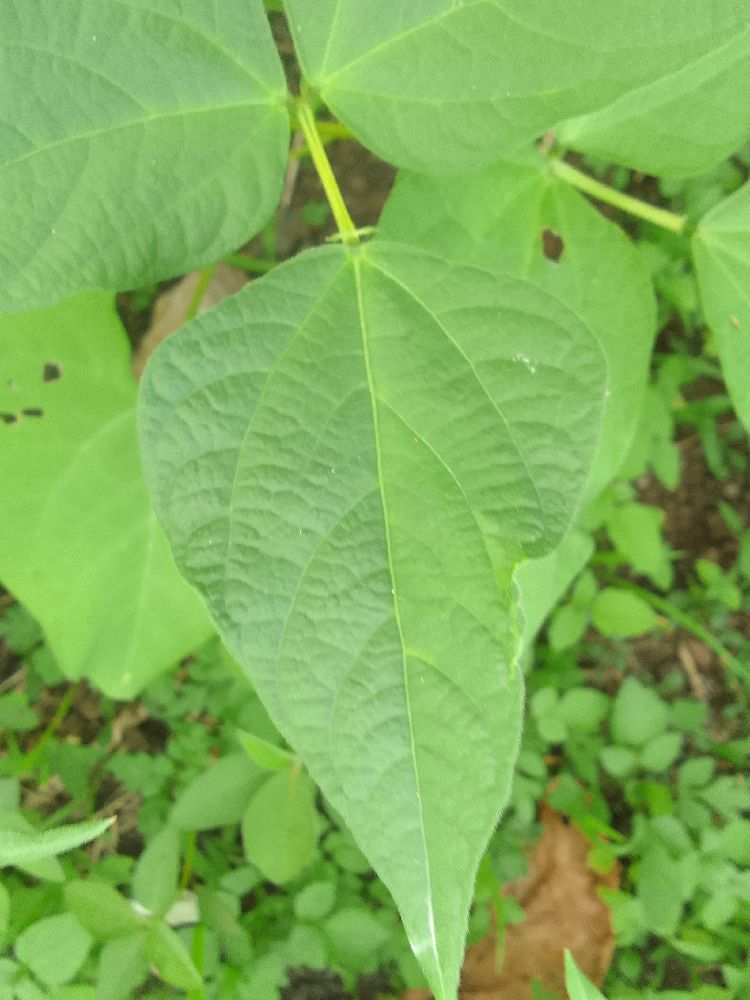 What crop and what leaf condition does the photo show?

common bean, healthy
